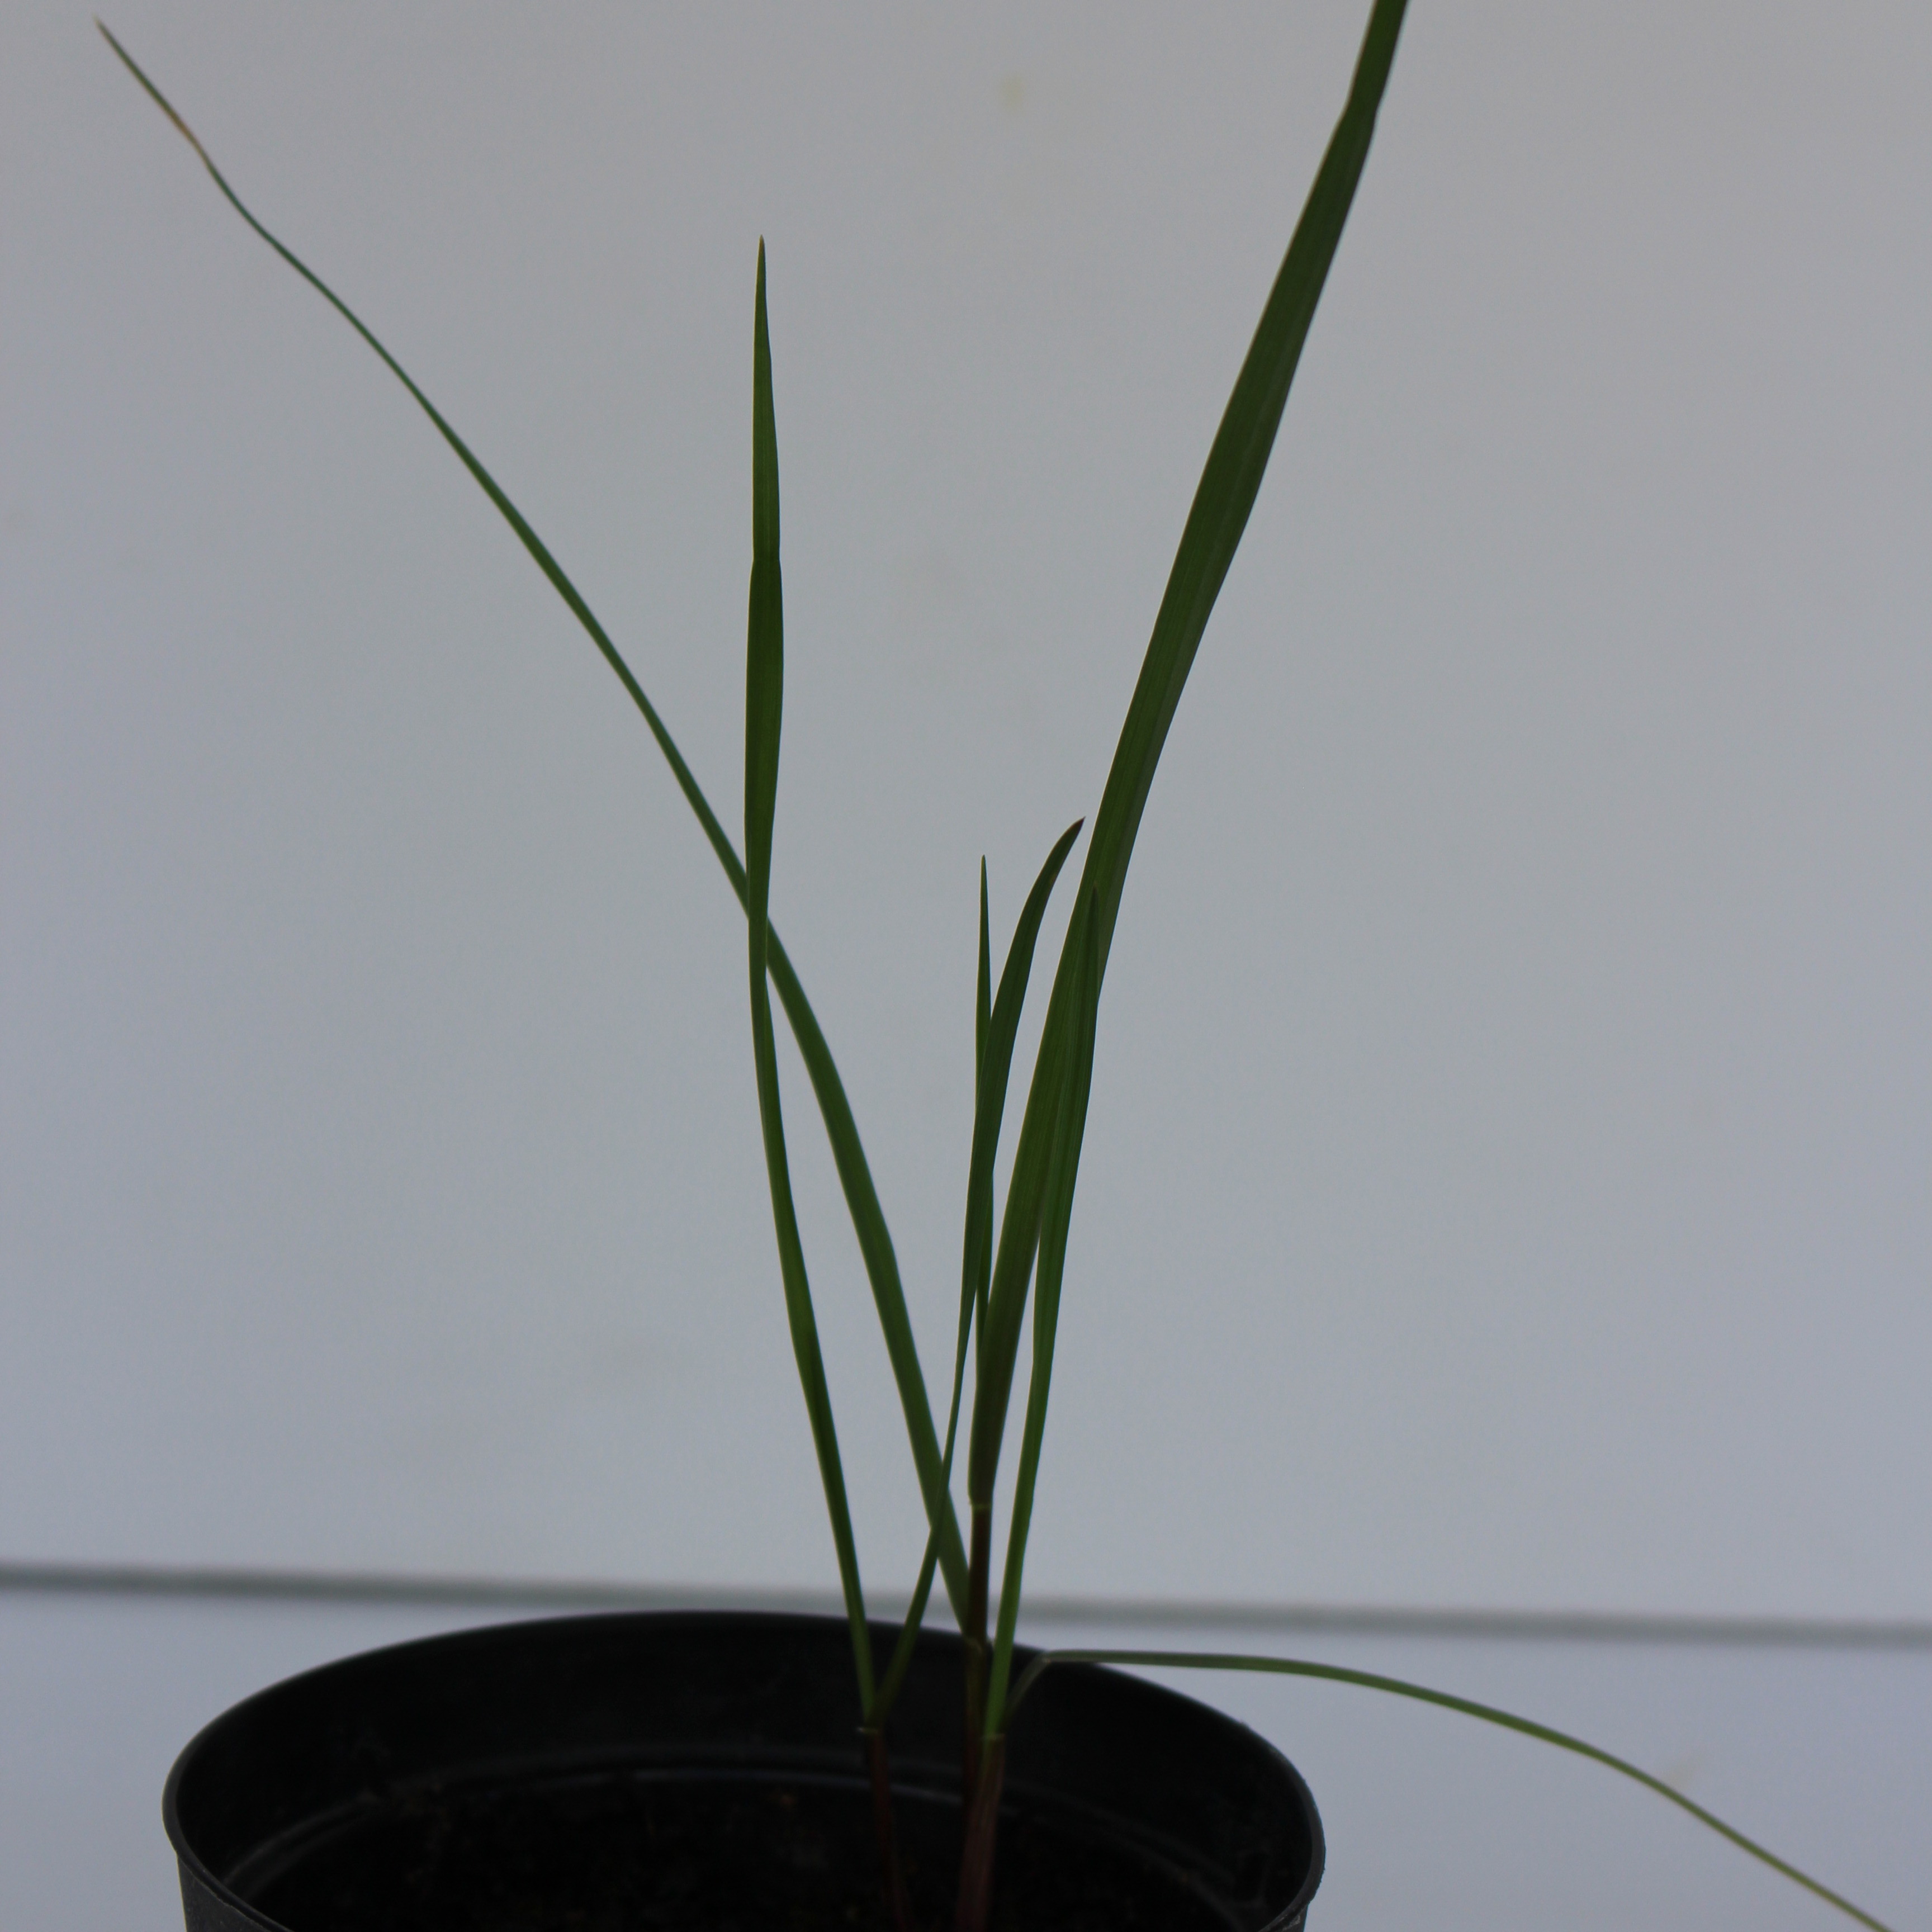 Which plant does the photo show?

Lolium multiflorum
